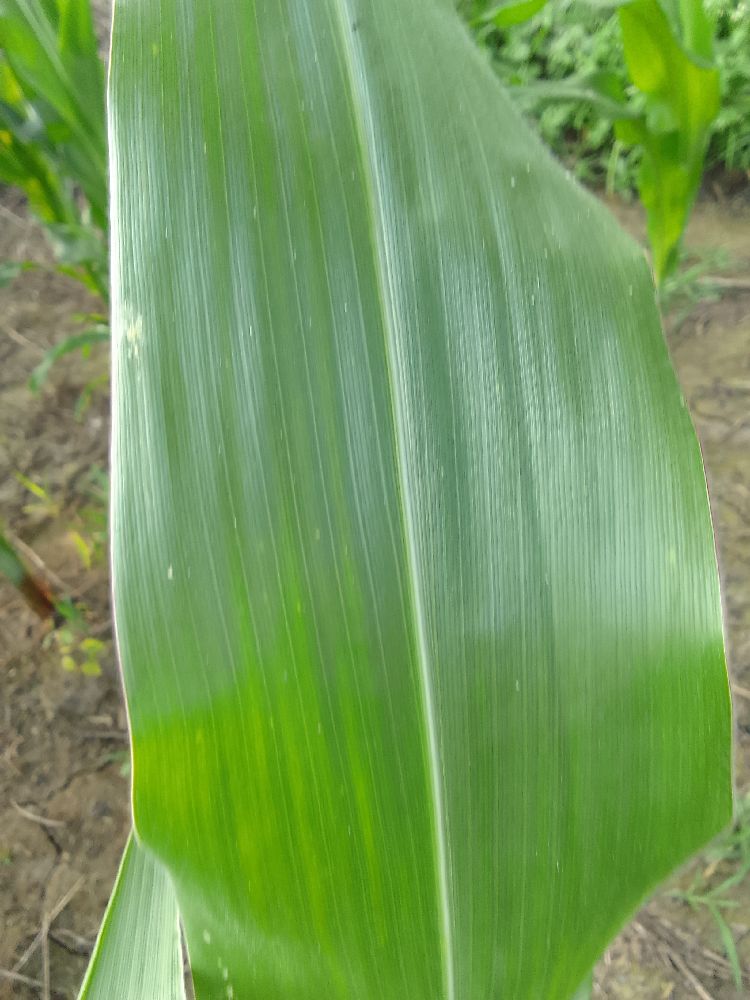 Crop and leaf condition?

maize, healthy
